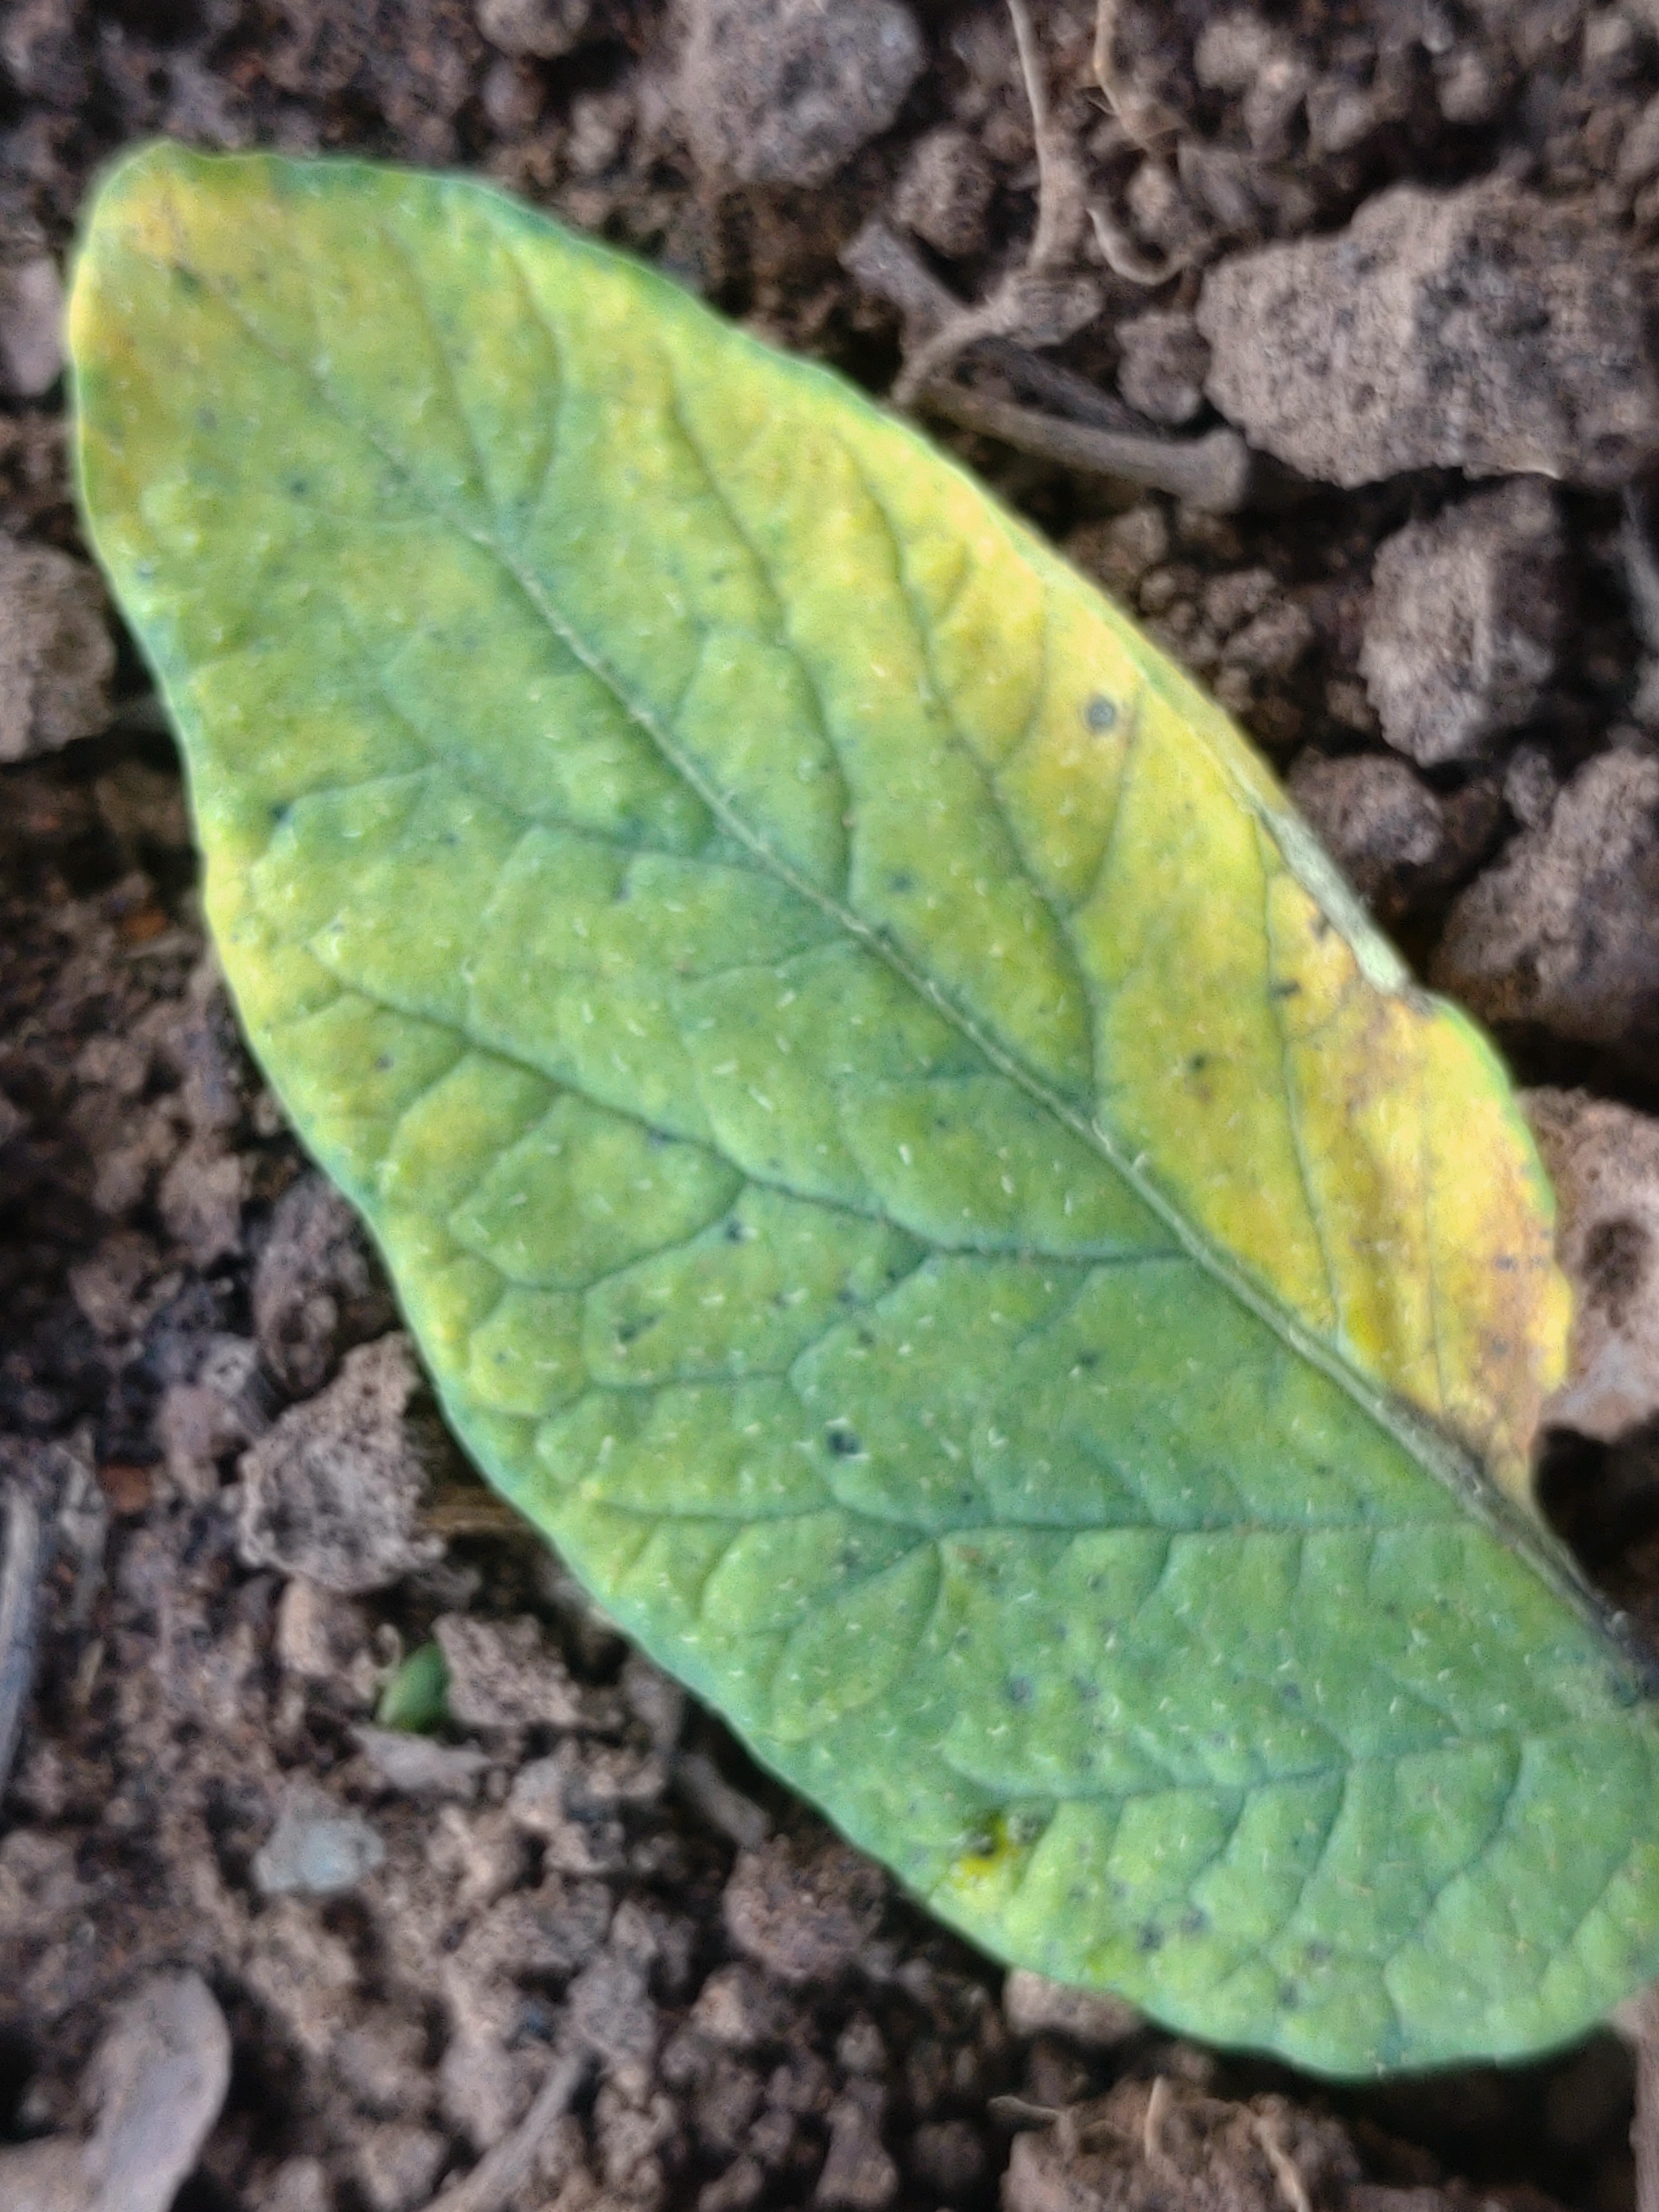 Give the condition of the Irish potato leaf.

late blight
